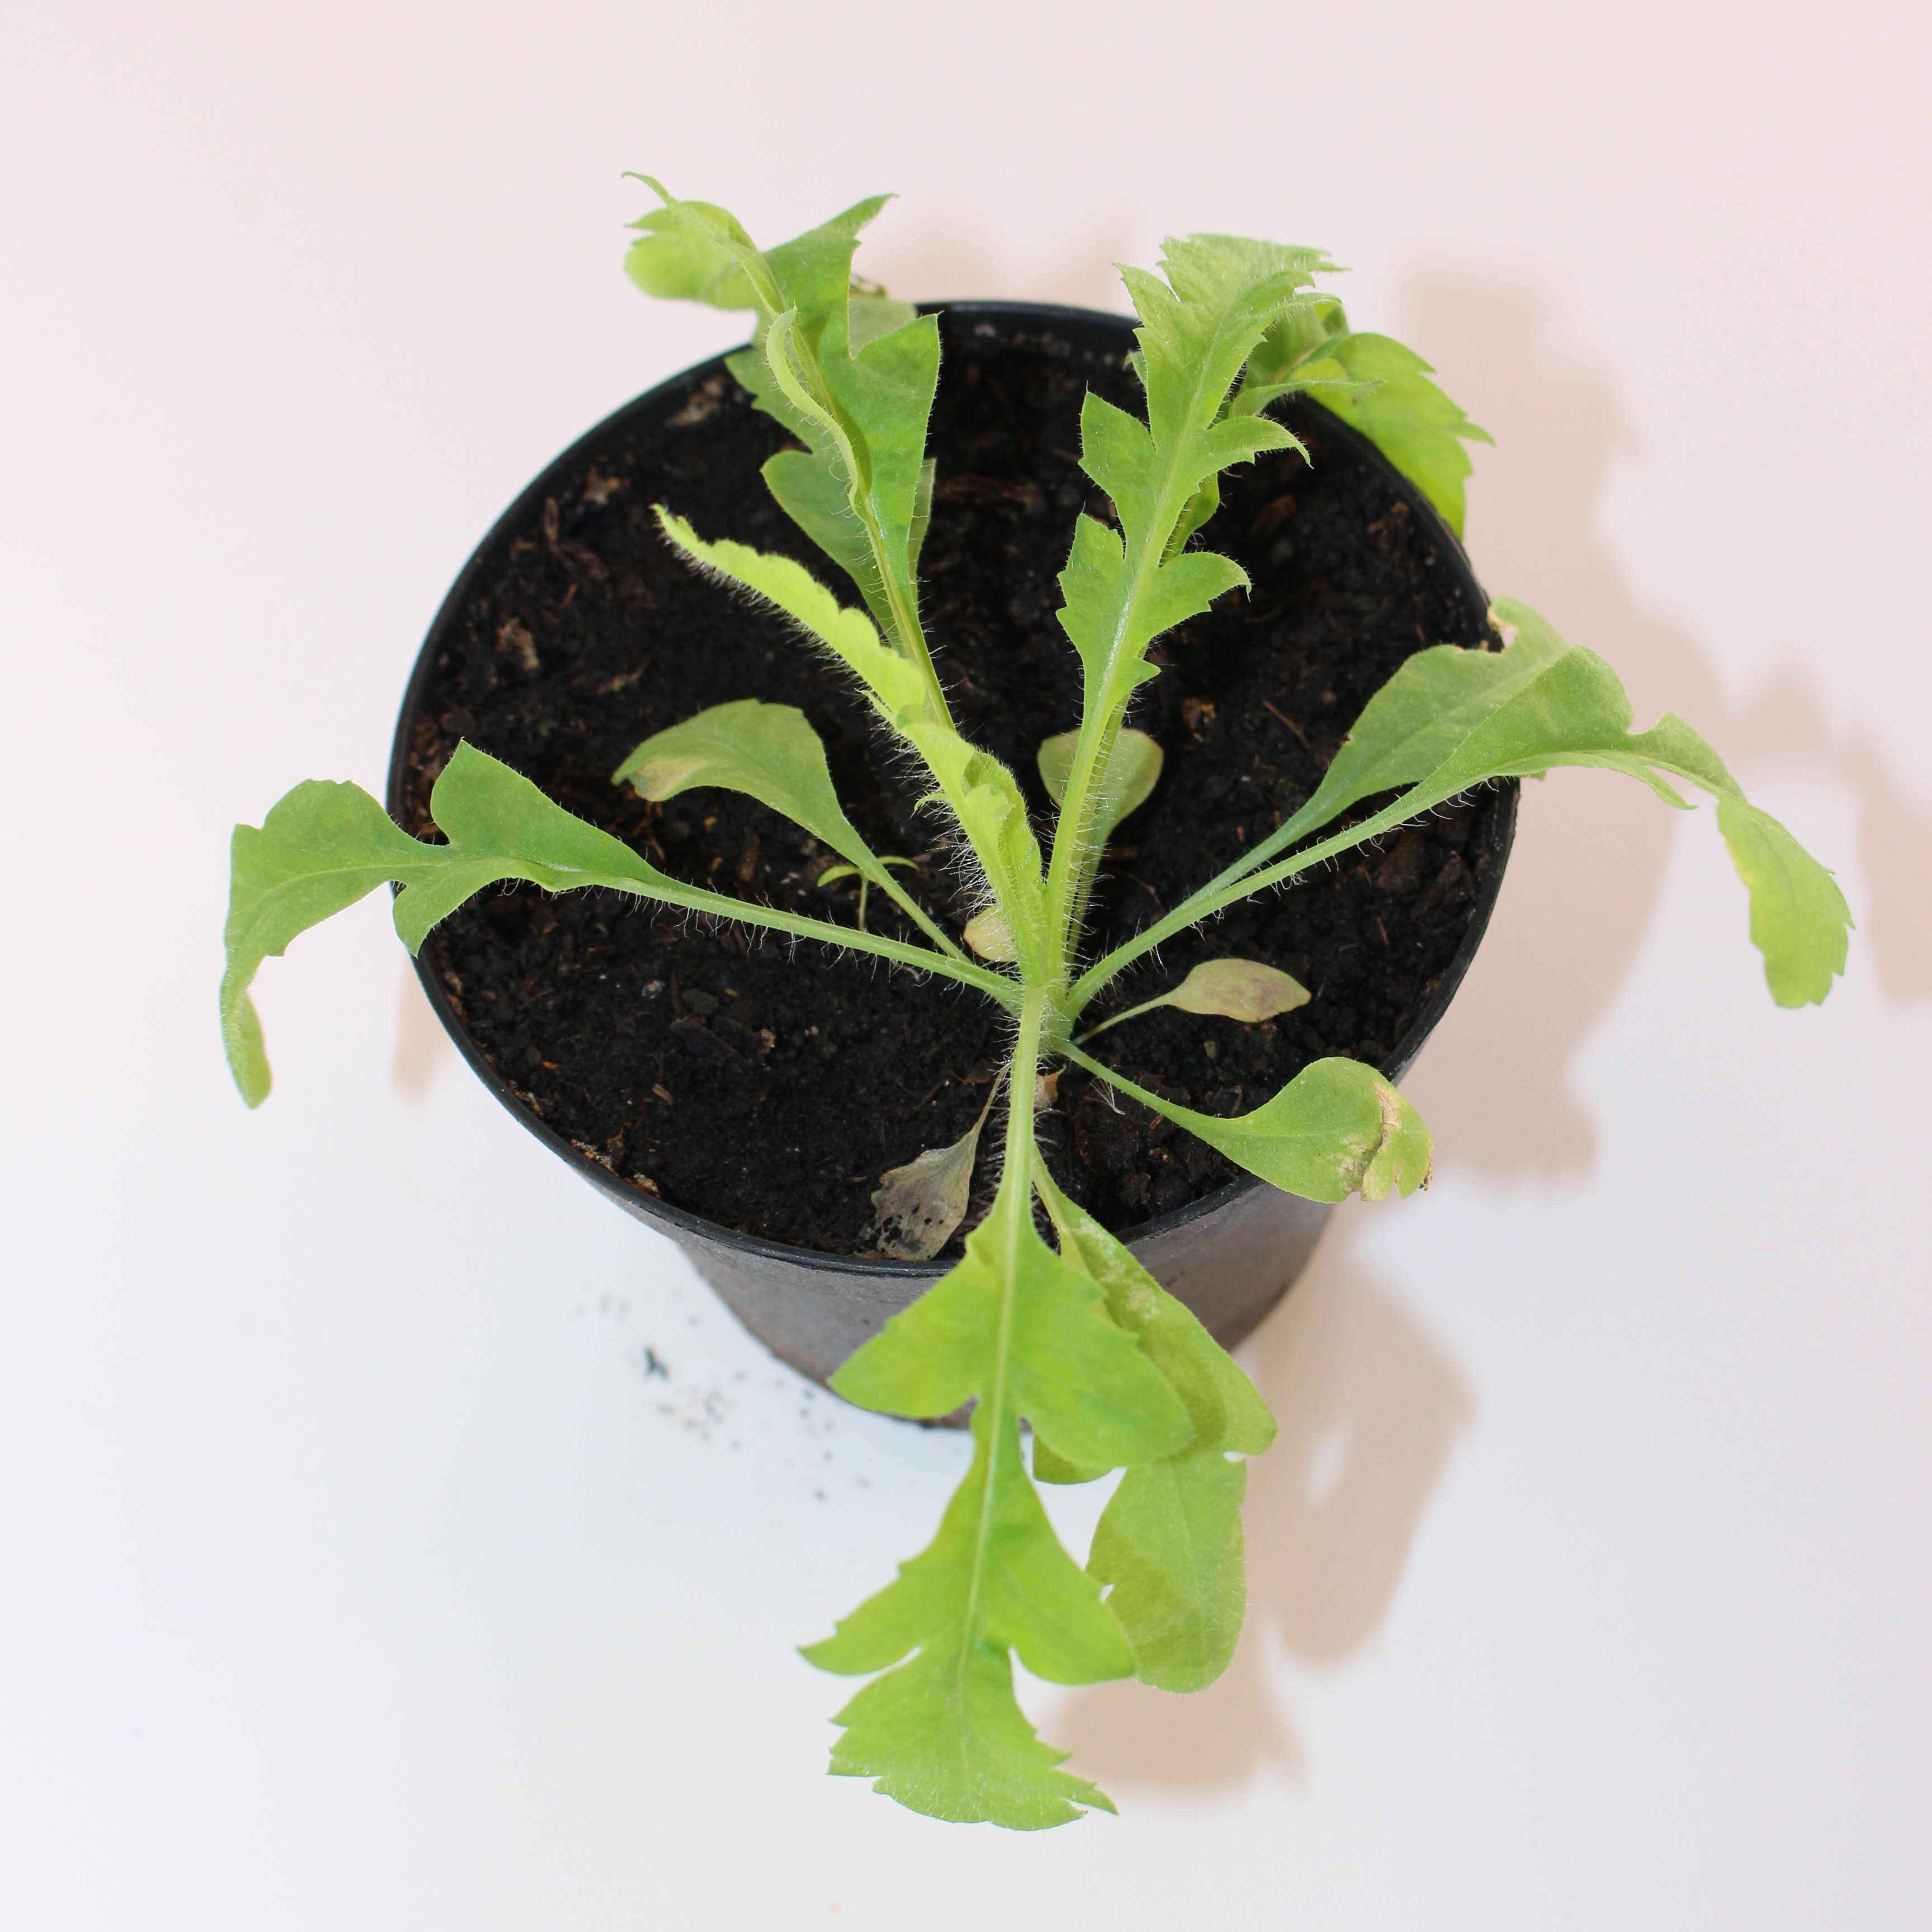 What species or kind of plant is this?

Papaver rhoeas
